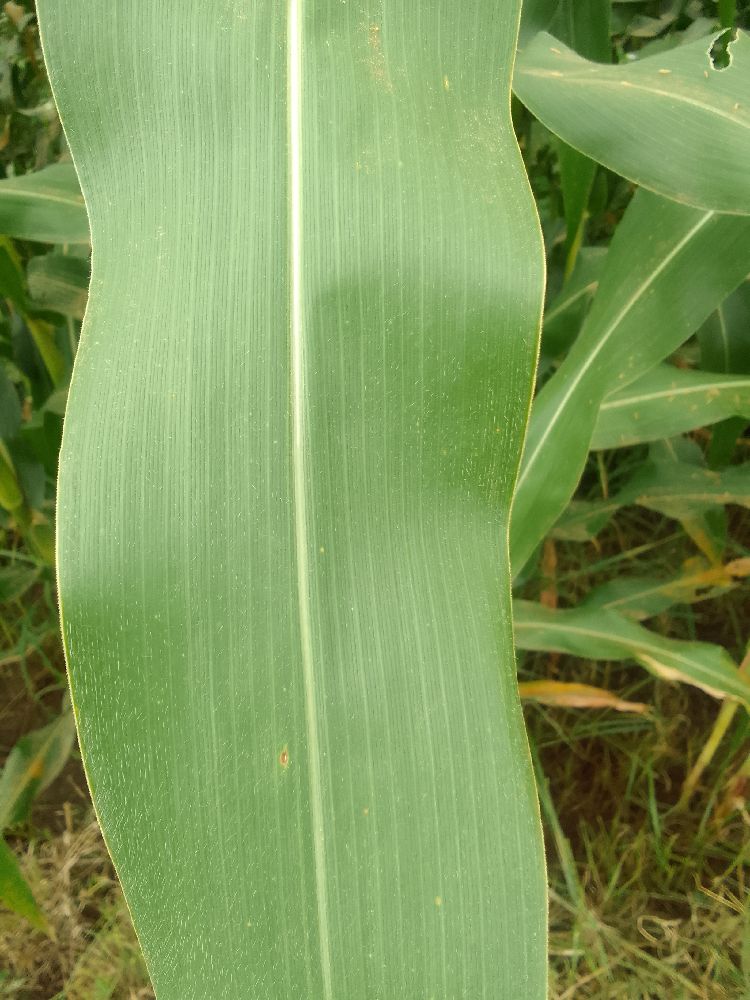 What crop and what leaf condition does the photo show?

maize, healthy
